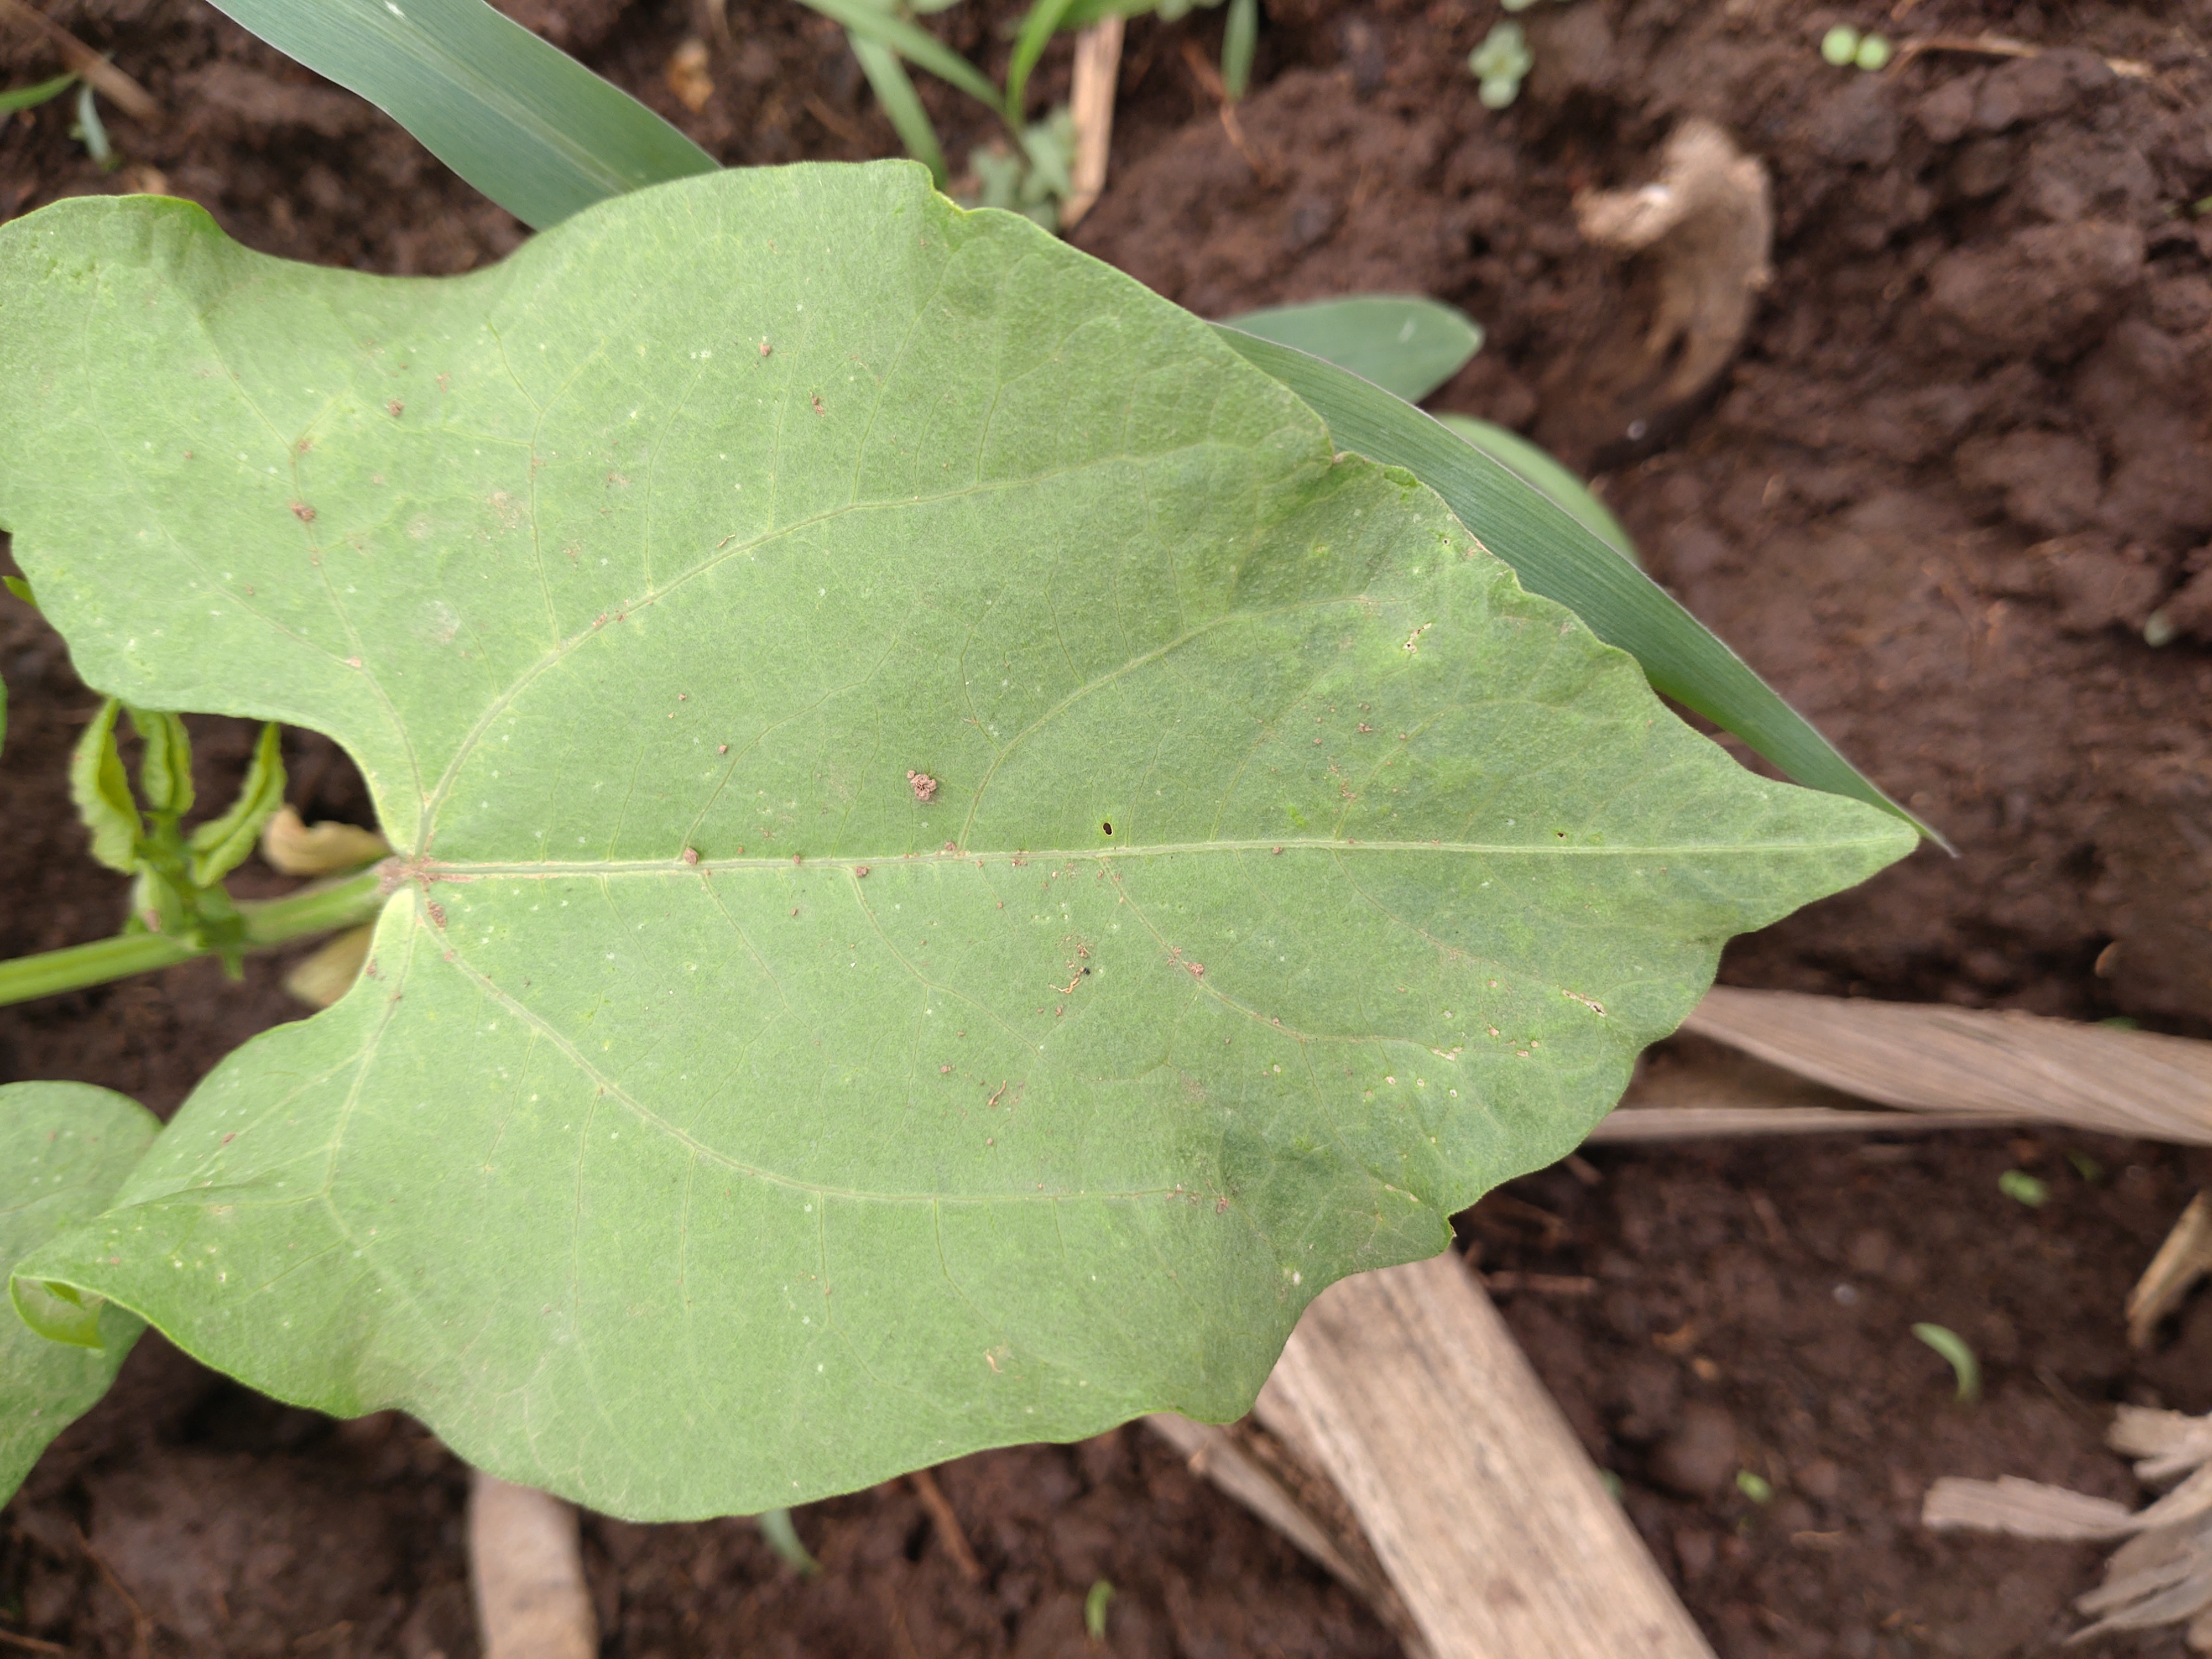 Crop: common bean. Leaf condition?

healthy
